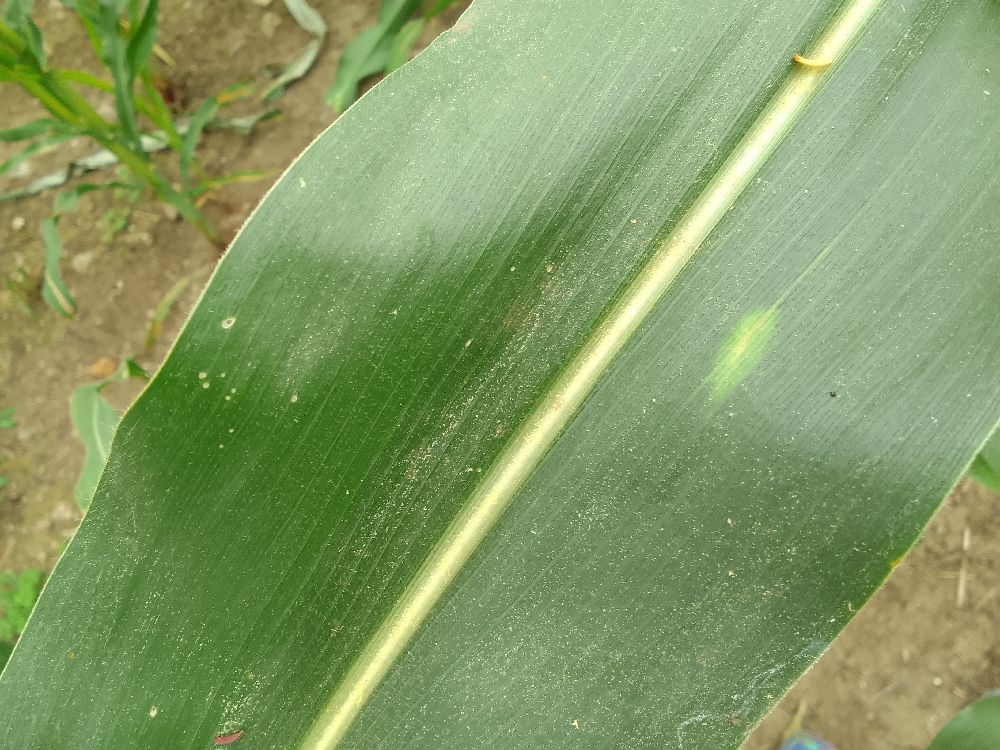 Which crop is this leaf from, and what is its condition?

maize, healthy
